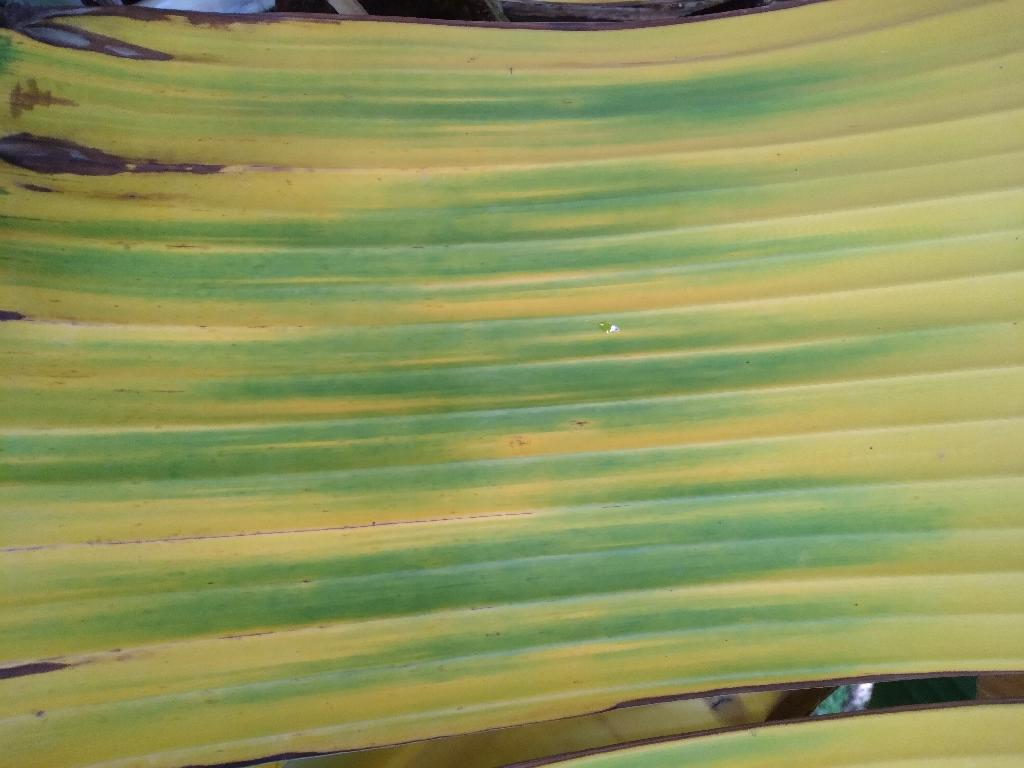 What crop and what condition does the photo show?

banana, fusarium wilt race 1
